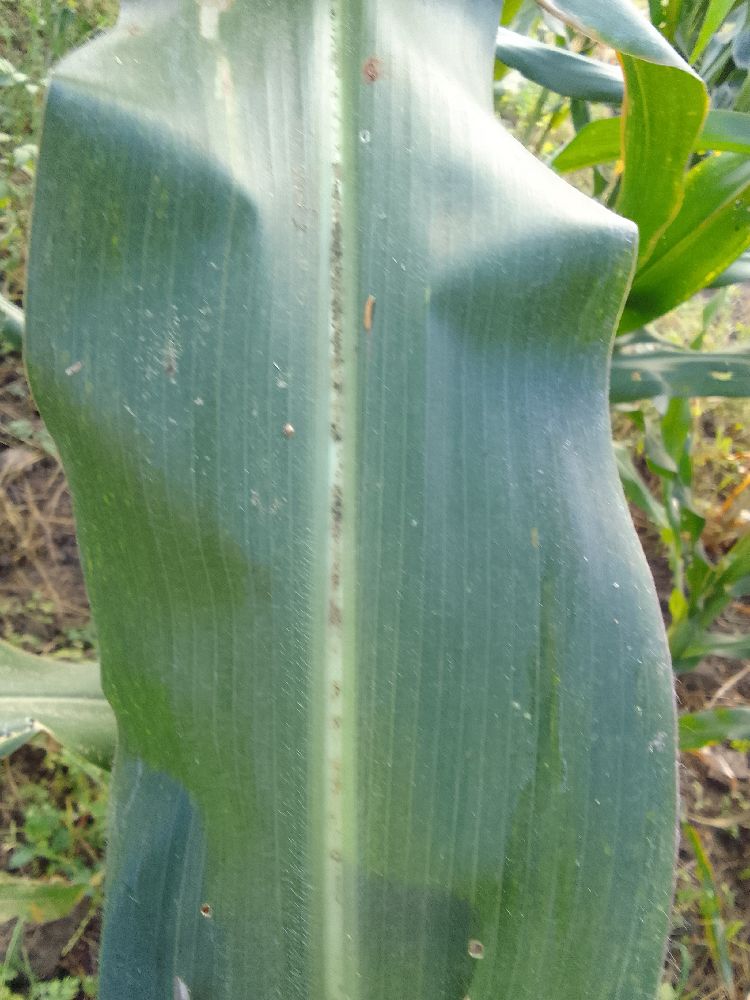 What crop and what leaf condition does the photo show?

maize, healthy
